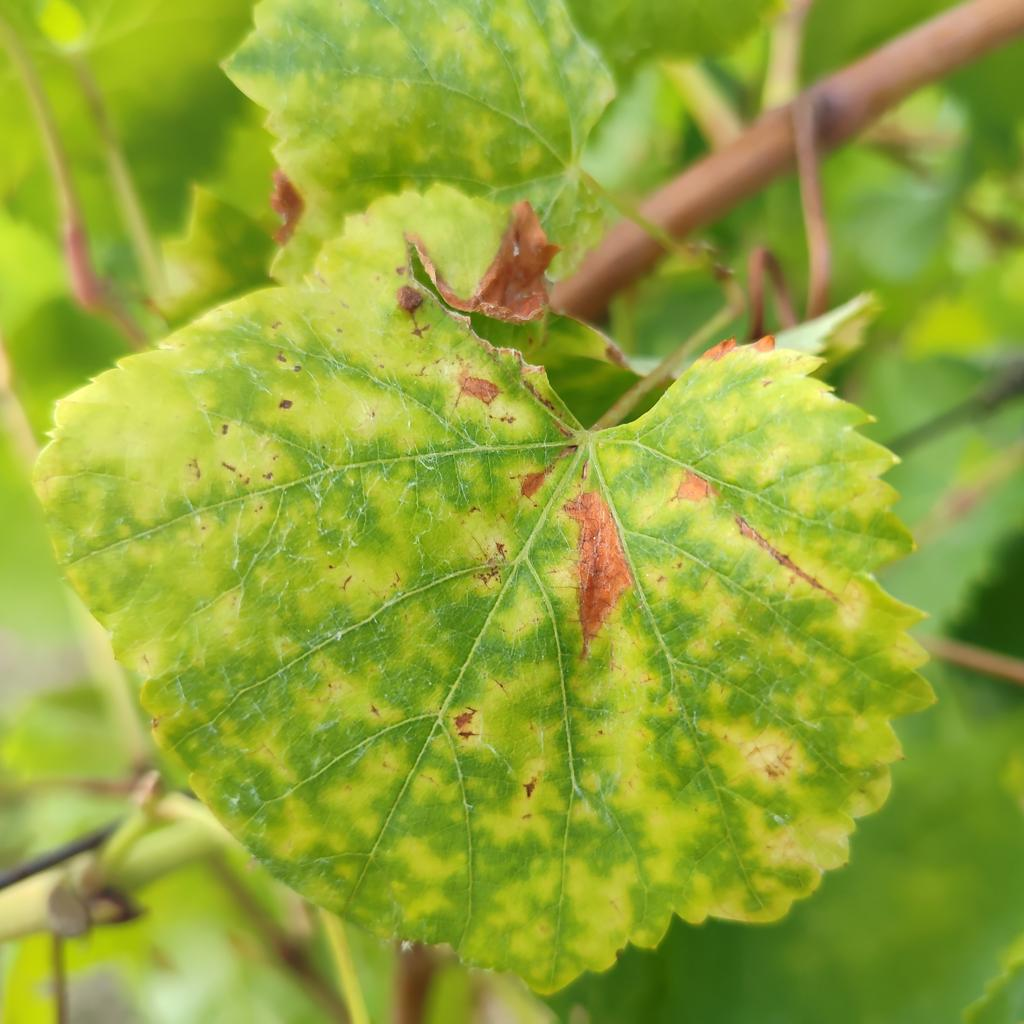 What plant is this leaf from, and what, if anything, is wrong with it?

grapevine, esca complex
